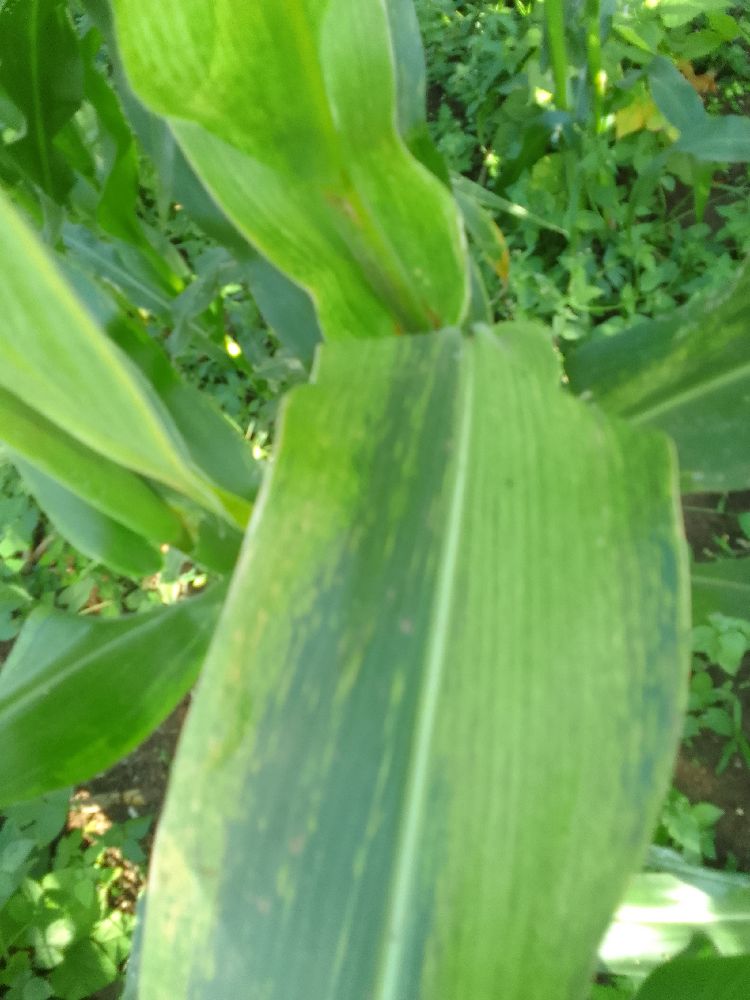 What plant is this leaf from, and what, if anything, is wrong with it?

maize, maize lethal necrosis
